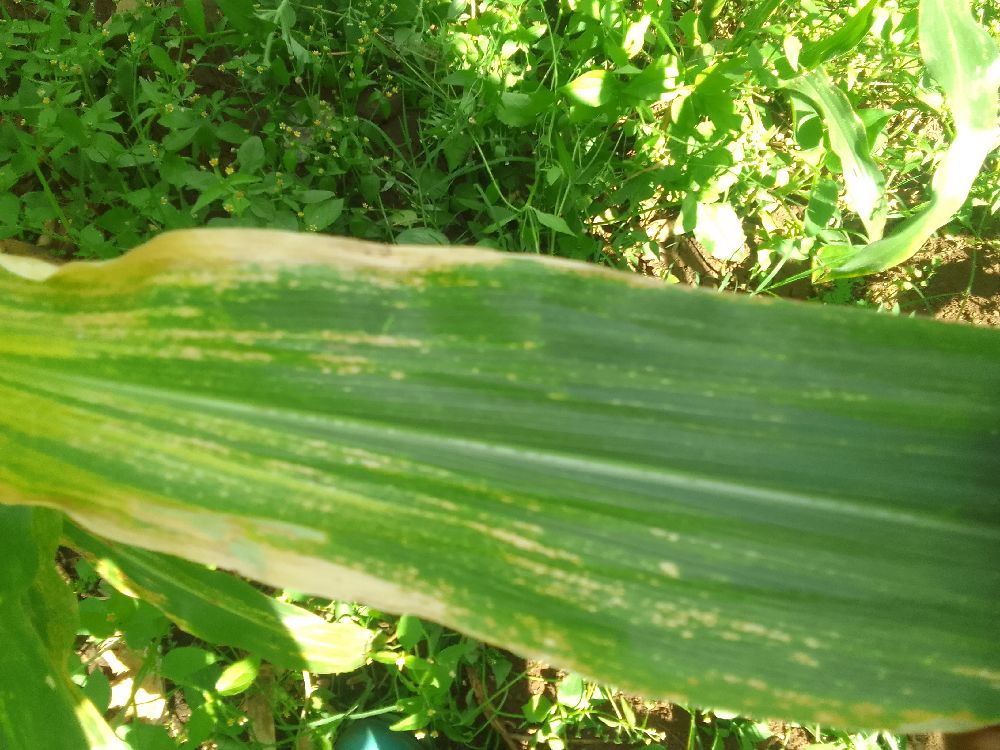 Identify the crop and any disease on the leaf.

maize, maize lethal necrosis
